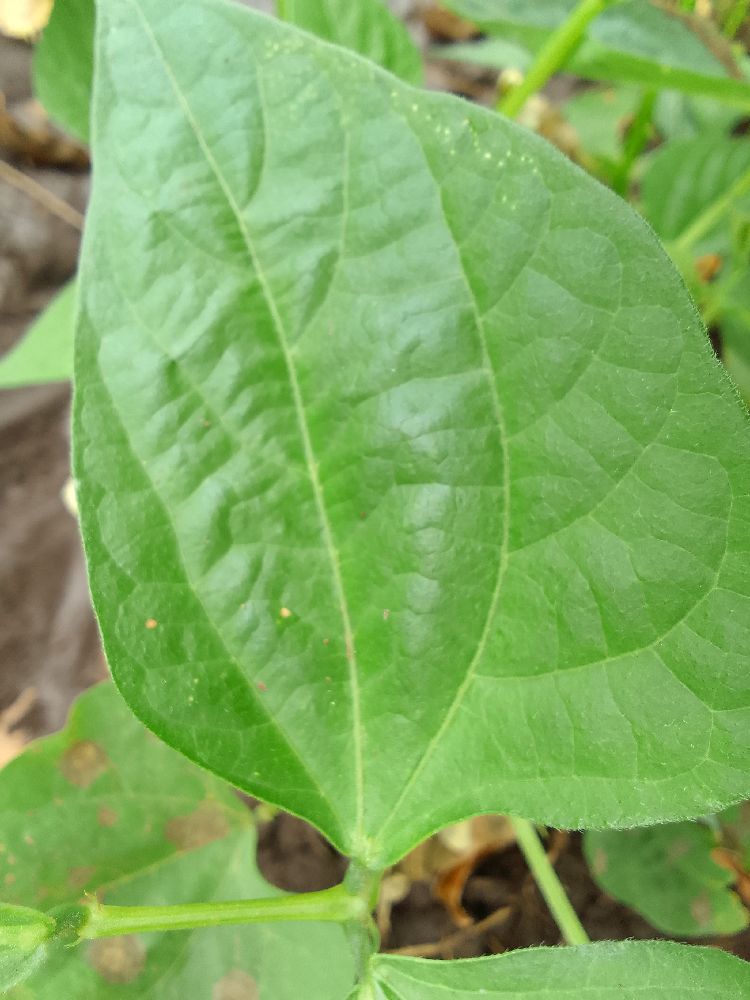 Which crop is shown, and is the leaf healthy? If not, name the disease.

common bean, healthy
